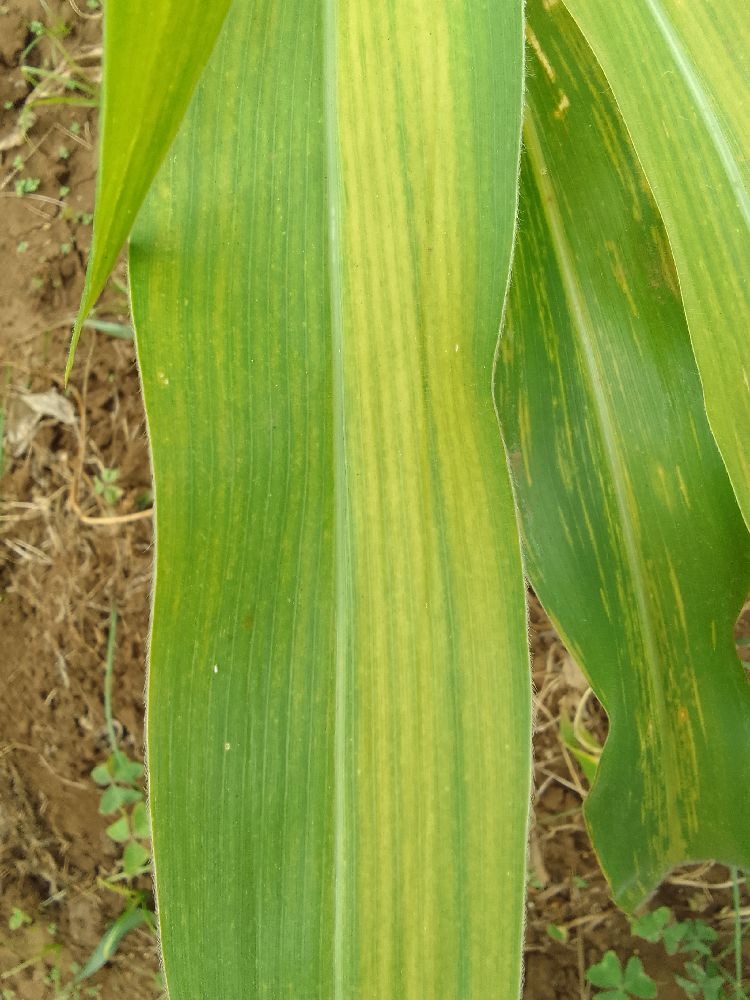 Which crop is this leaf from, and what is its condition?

maize, maize lethal necrosis
